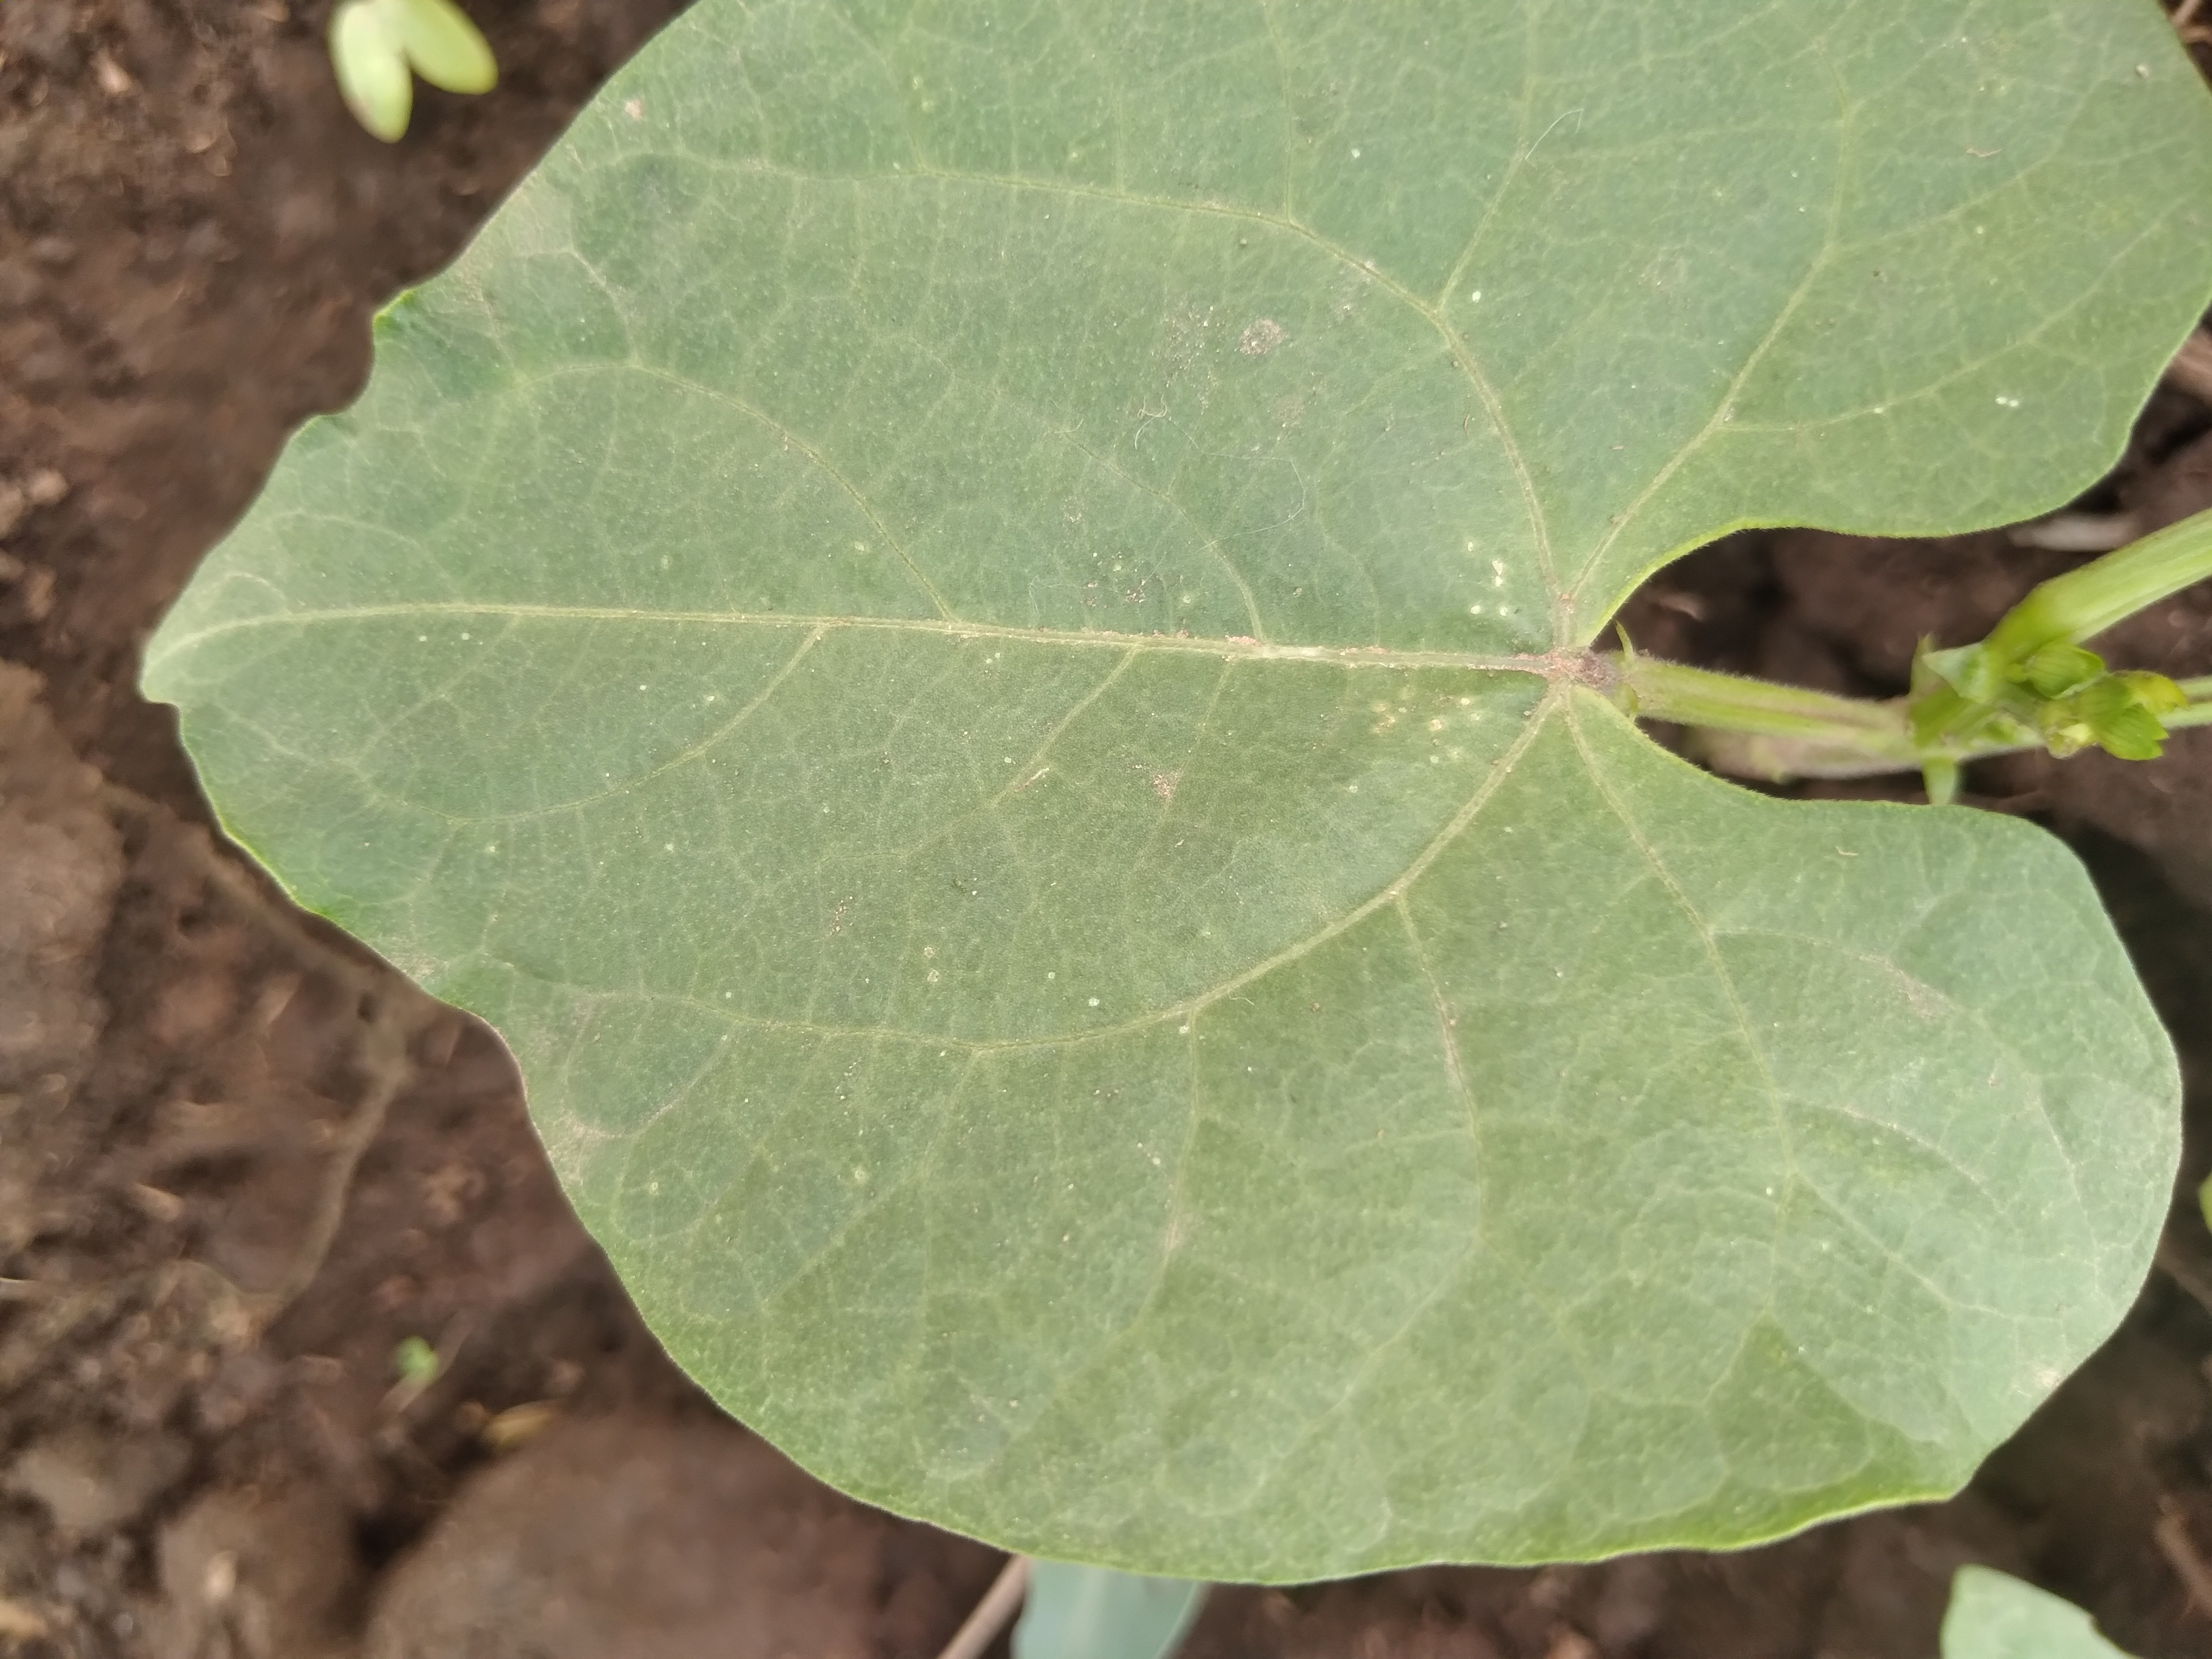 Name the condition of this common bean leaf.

healthy
